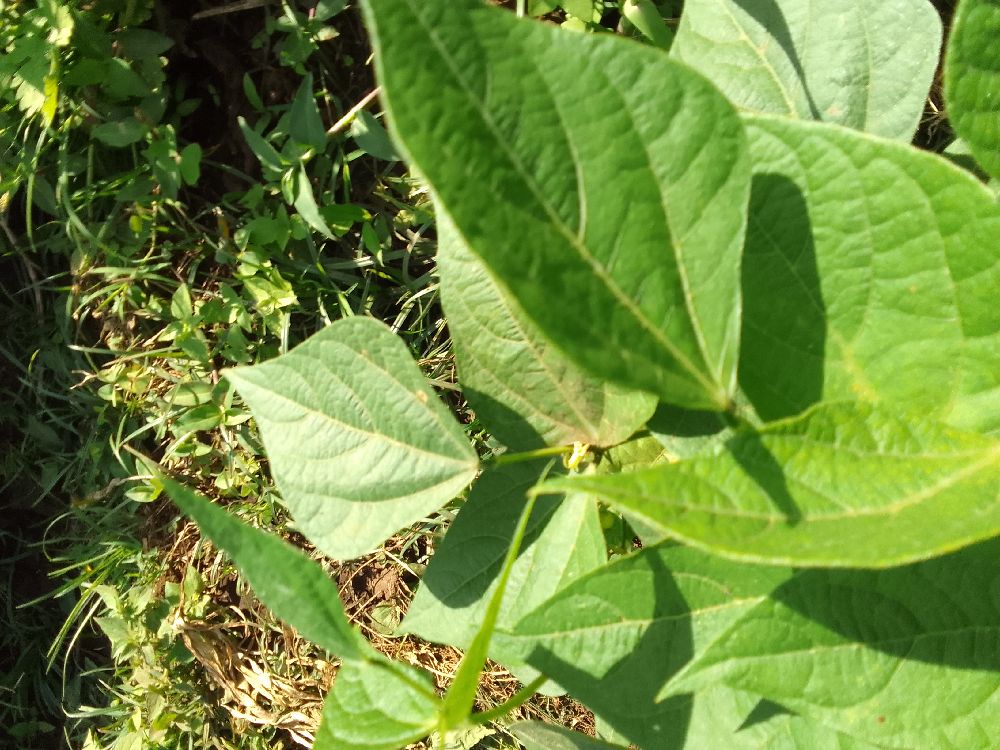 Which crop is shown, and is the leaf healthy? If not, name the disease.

common bean, healthy
